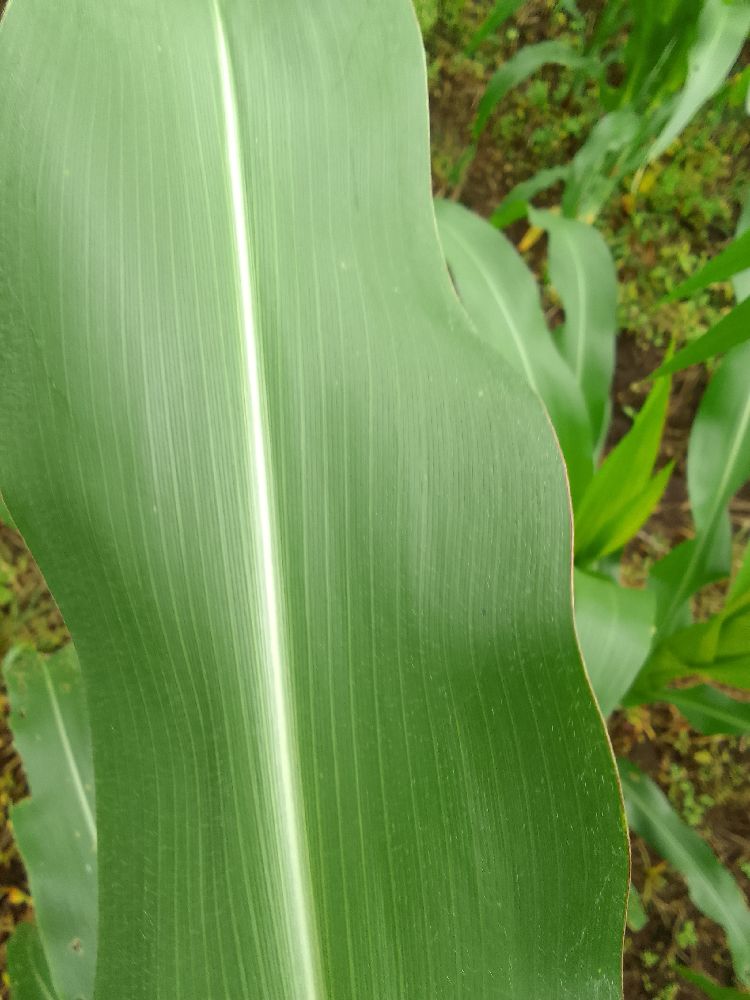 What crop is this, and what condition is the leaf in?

maize, healthy
